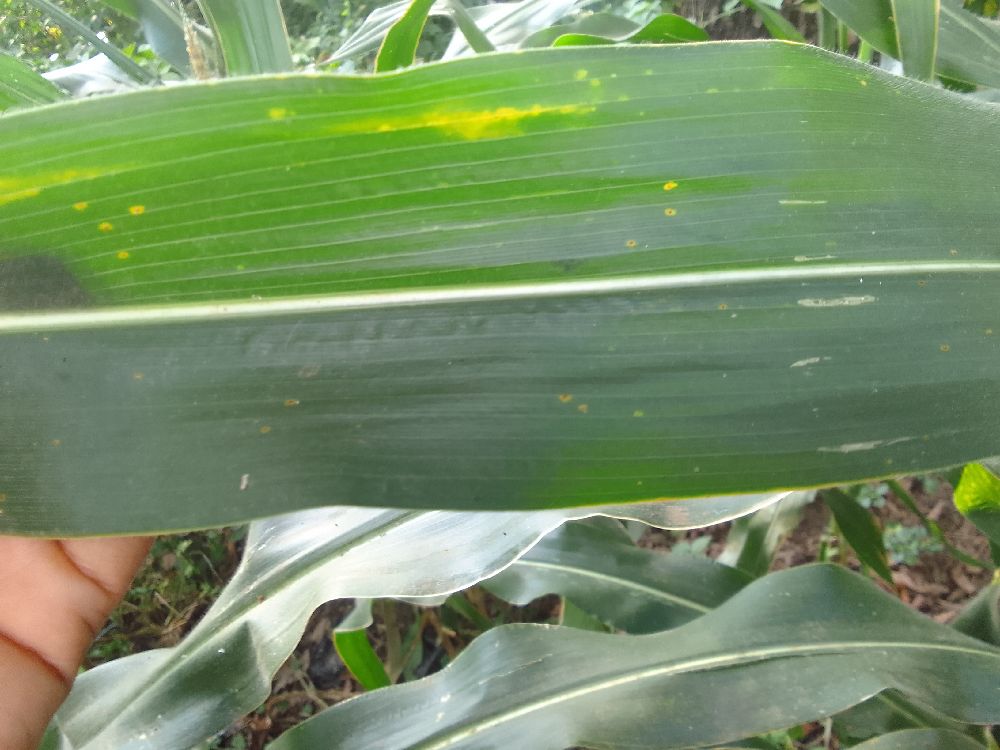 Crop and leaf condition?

maize, healthy
